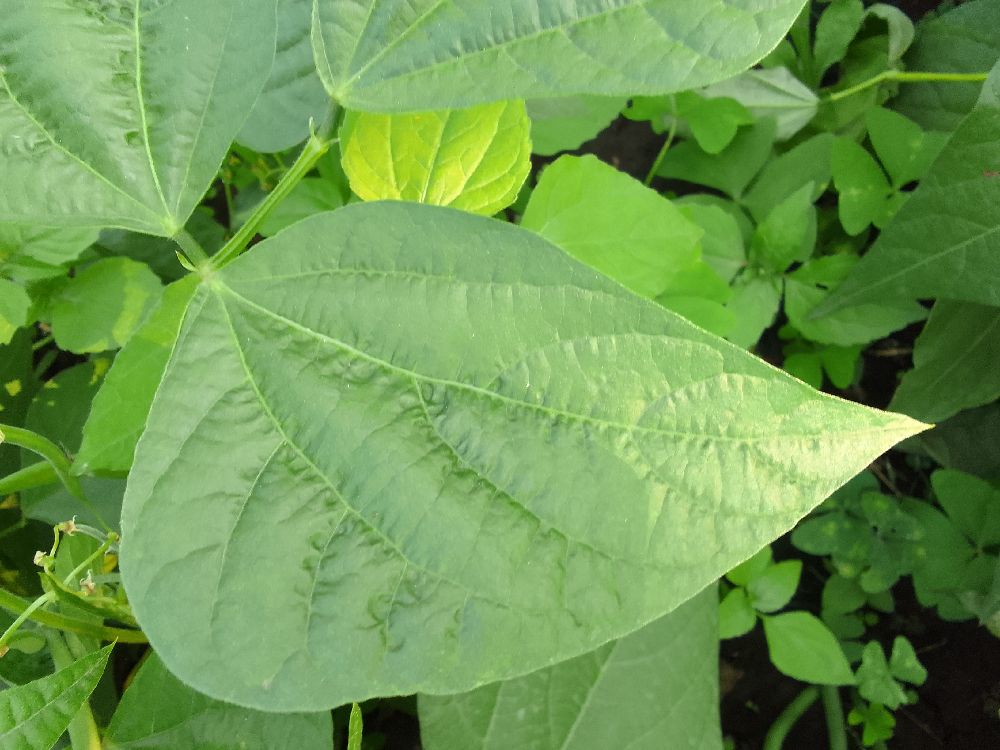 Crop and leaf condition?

common bean, healthy
